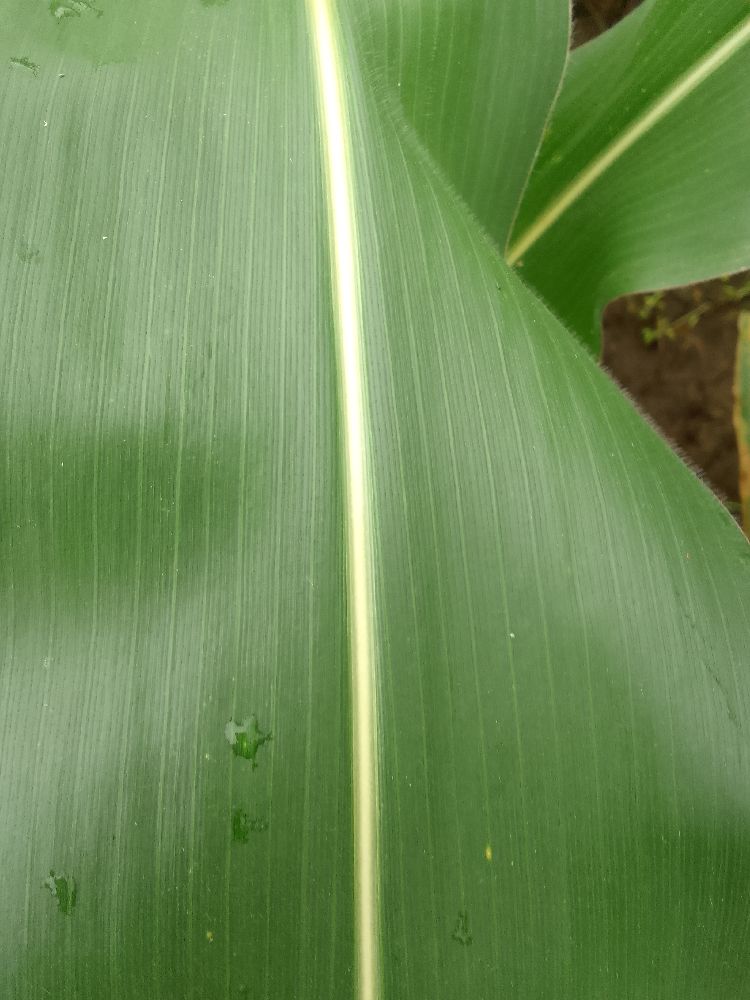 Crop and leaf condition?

maize, healthy
